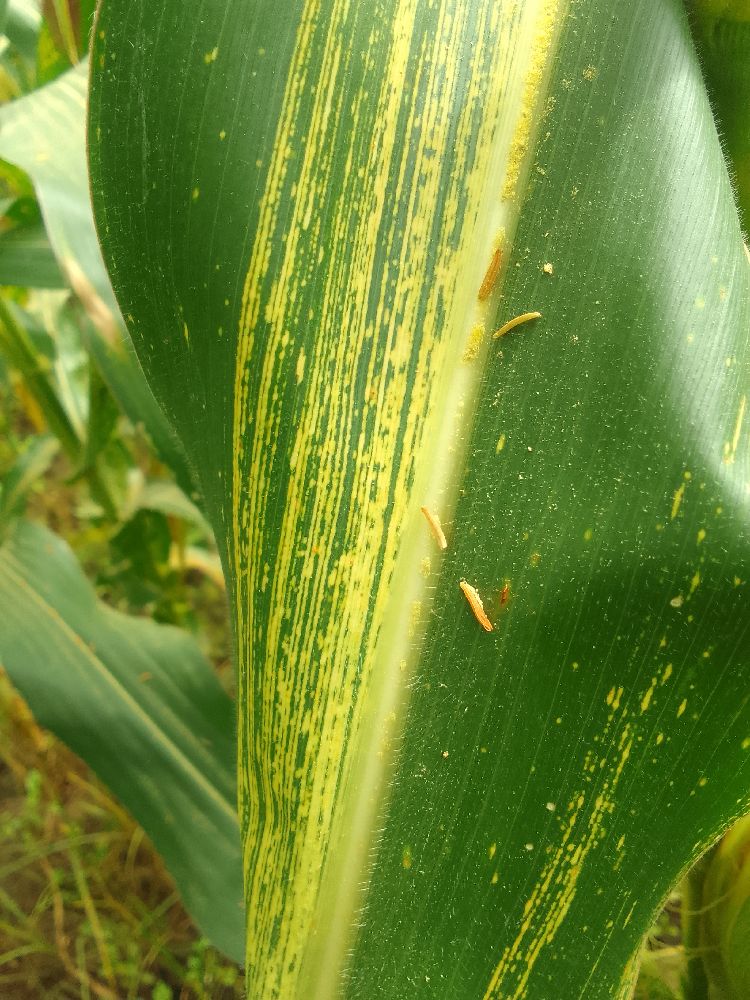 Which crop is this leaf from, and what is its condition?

maize, maize streak virus
